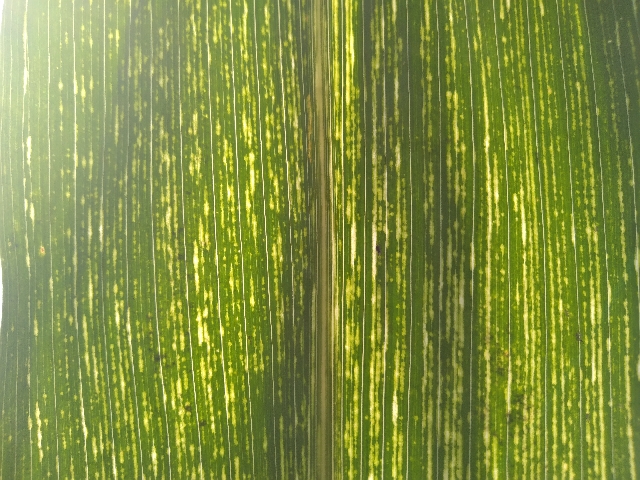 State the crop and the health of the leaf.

maize, maize streak virus
